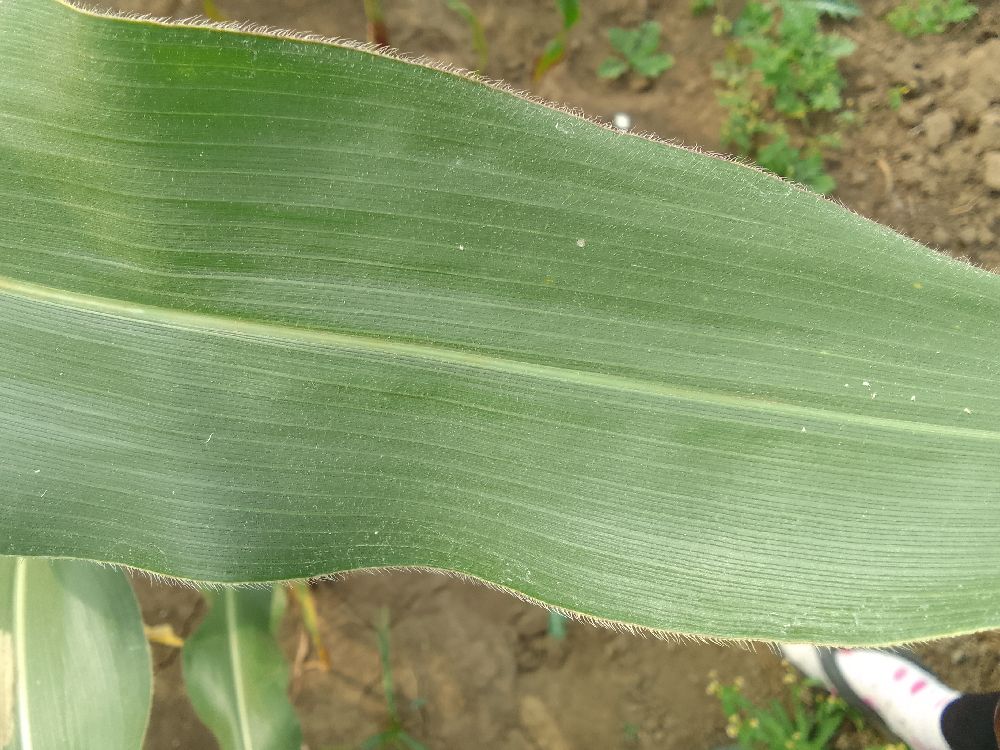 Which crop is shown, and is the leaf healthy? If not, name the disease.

maize, healthy
